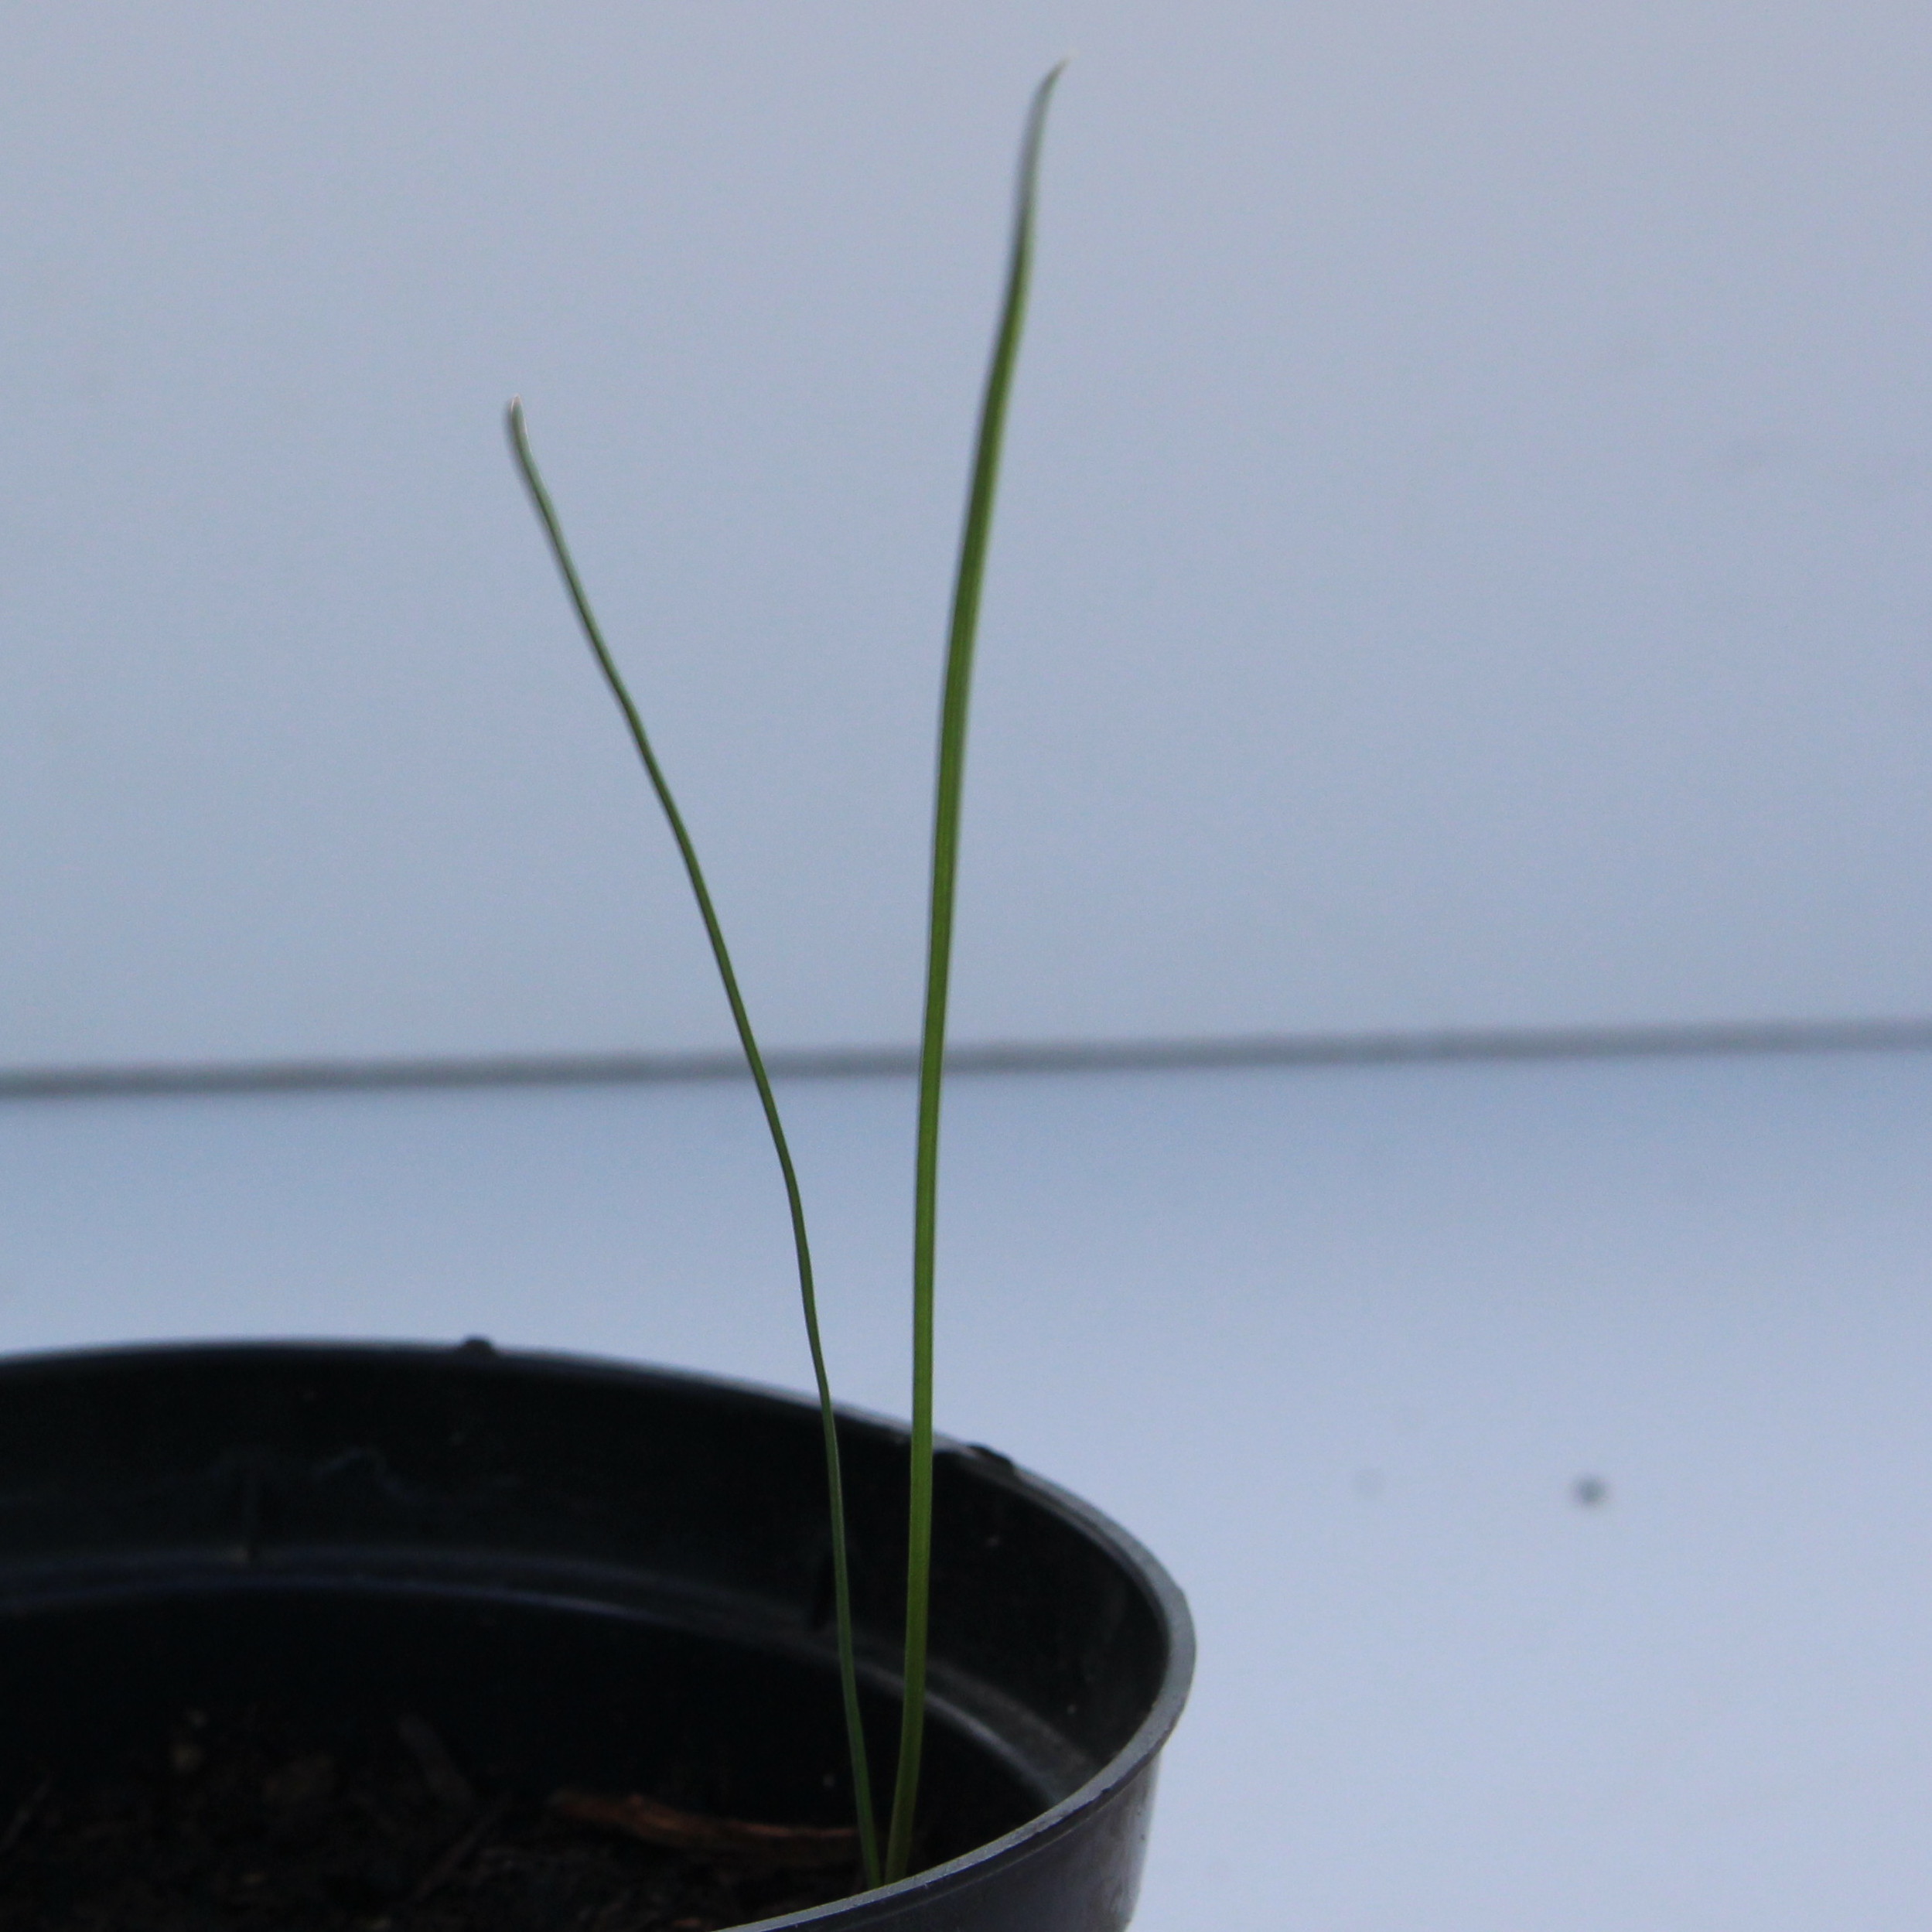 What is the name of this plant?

Lolium multiflorum
